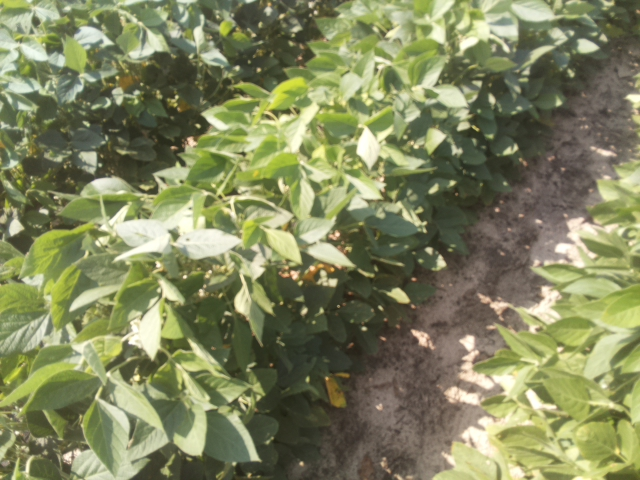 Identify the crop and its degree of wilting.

soybean, leaflets folding inward at secondary pulvinus with no turgor loss in leaflets or petioles
